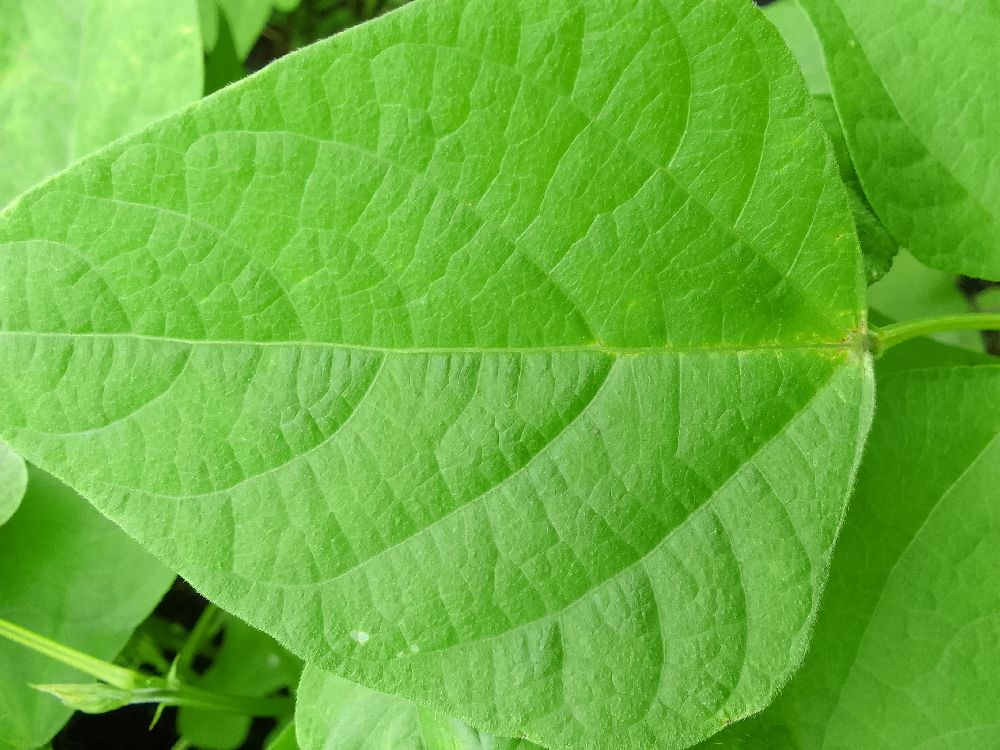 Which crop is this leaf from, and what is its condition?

common bean, healthy
